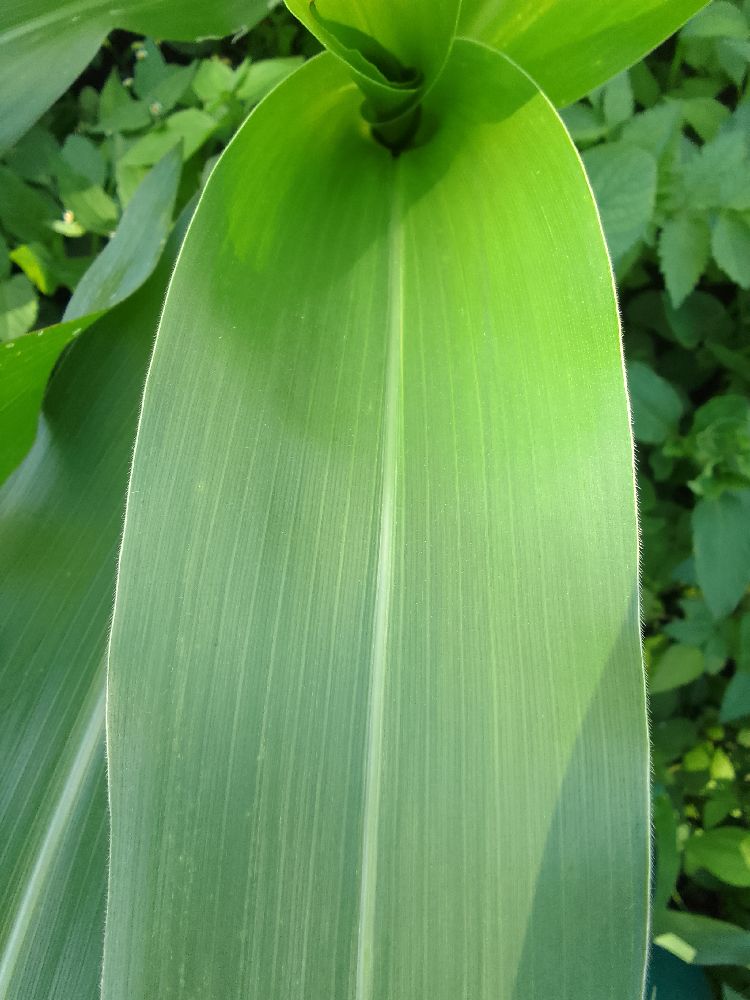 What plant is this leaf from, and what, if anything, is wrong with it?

maize, healthy
